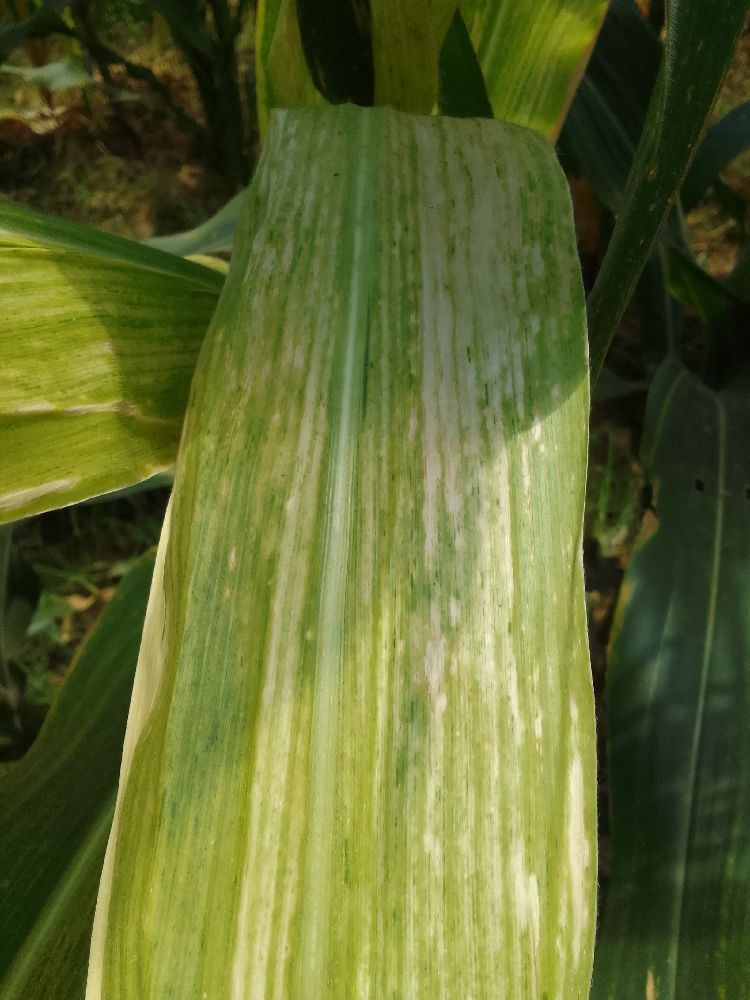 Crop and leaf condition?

maize, maize lethal necrosis
